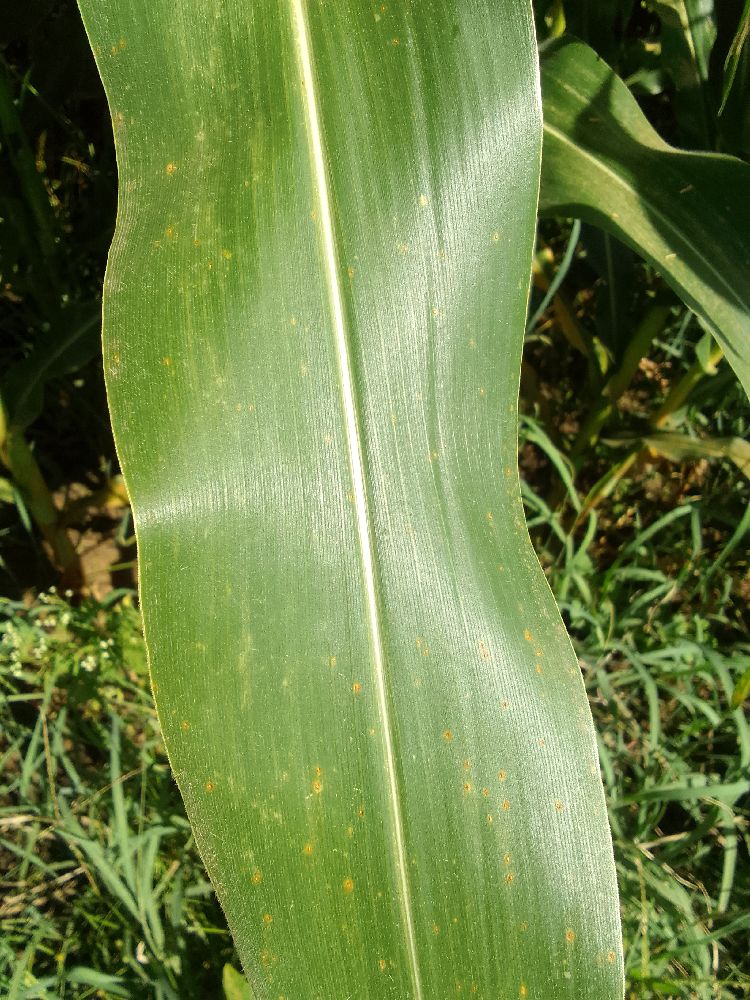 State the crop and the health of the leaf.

maize, healthy
